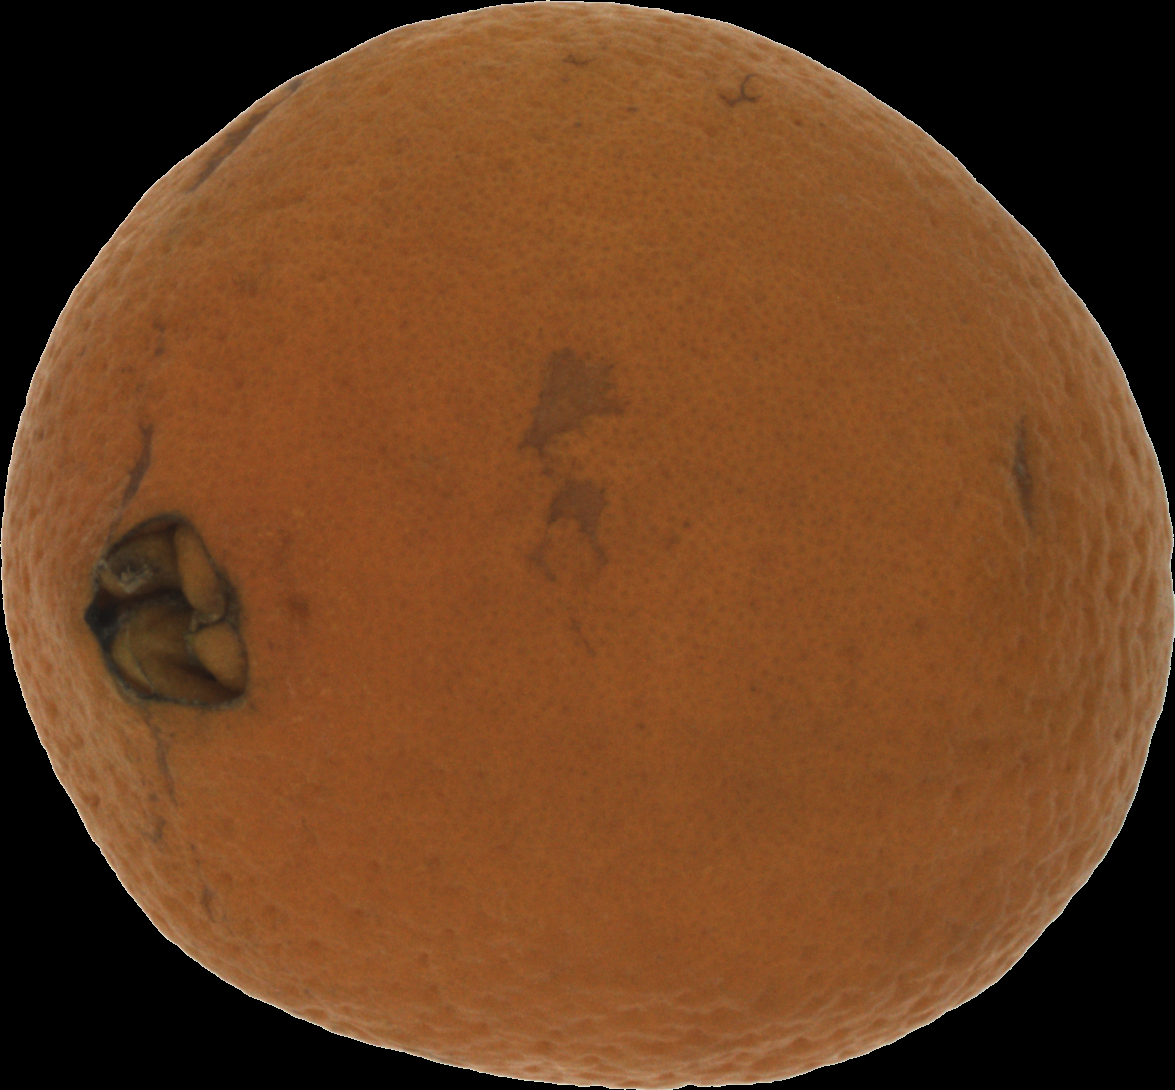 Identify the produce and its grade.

orange, bad
